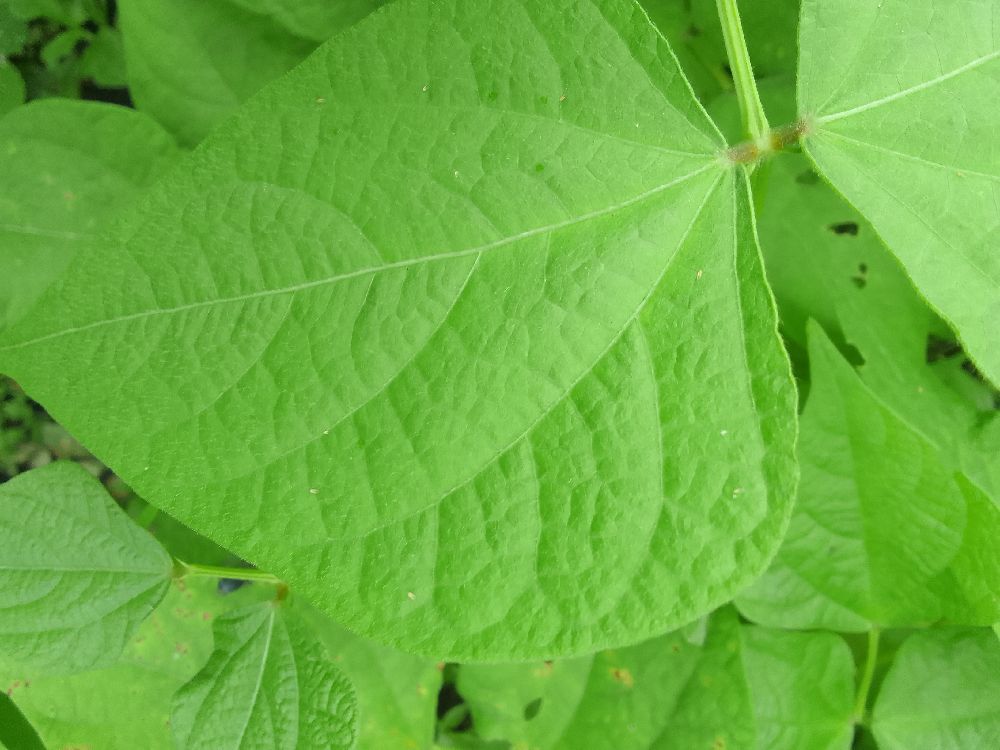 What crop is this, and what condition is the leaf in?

common bean, healthy
